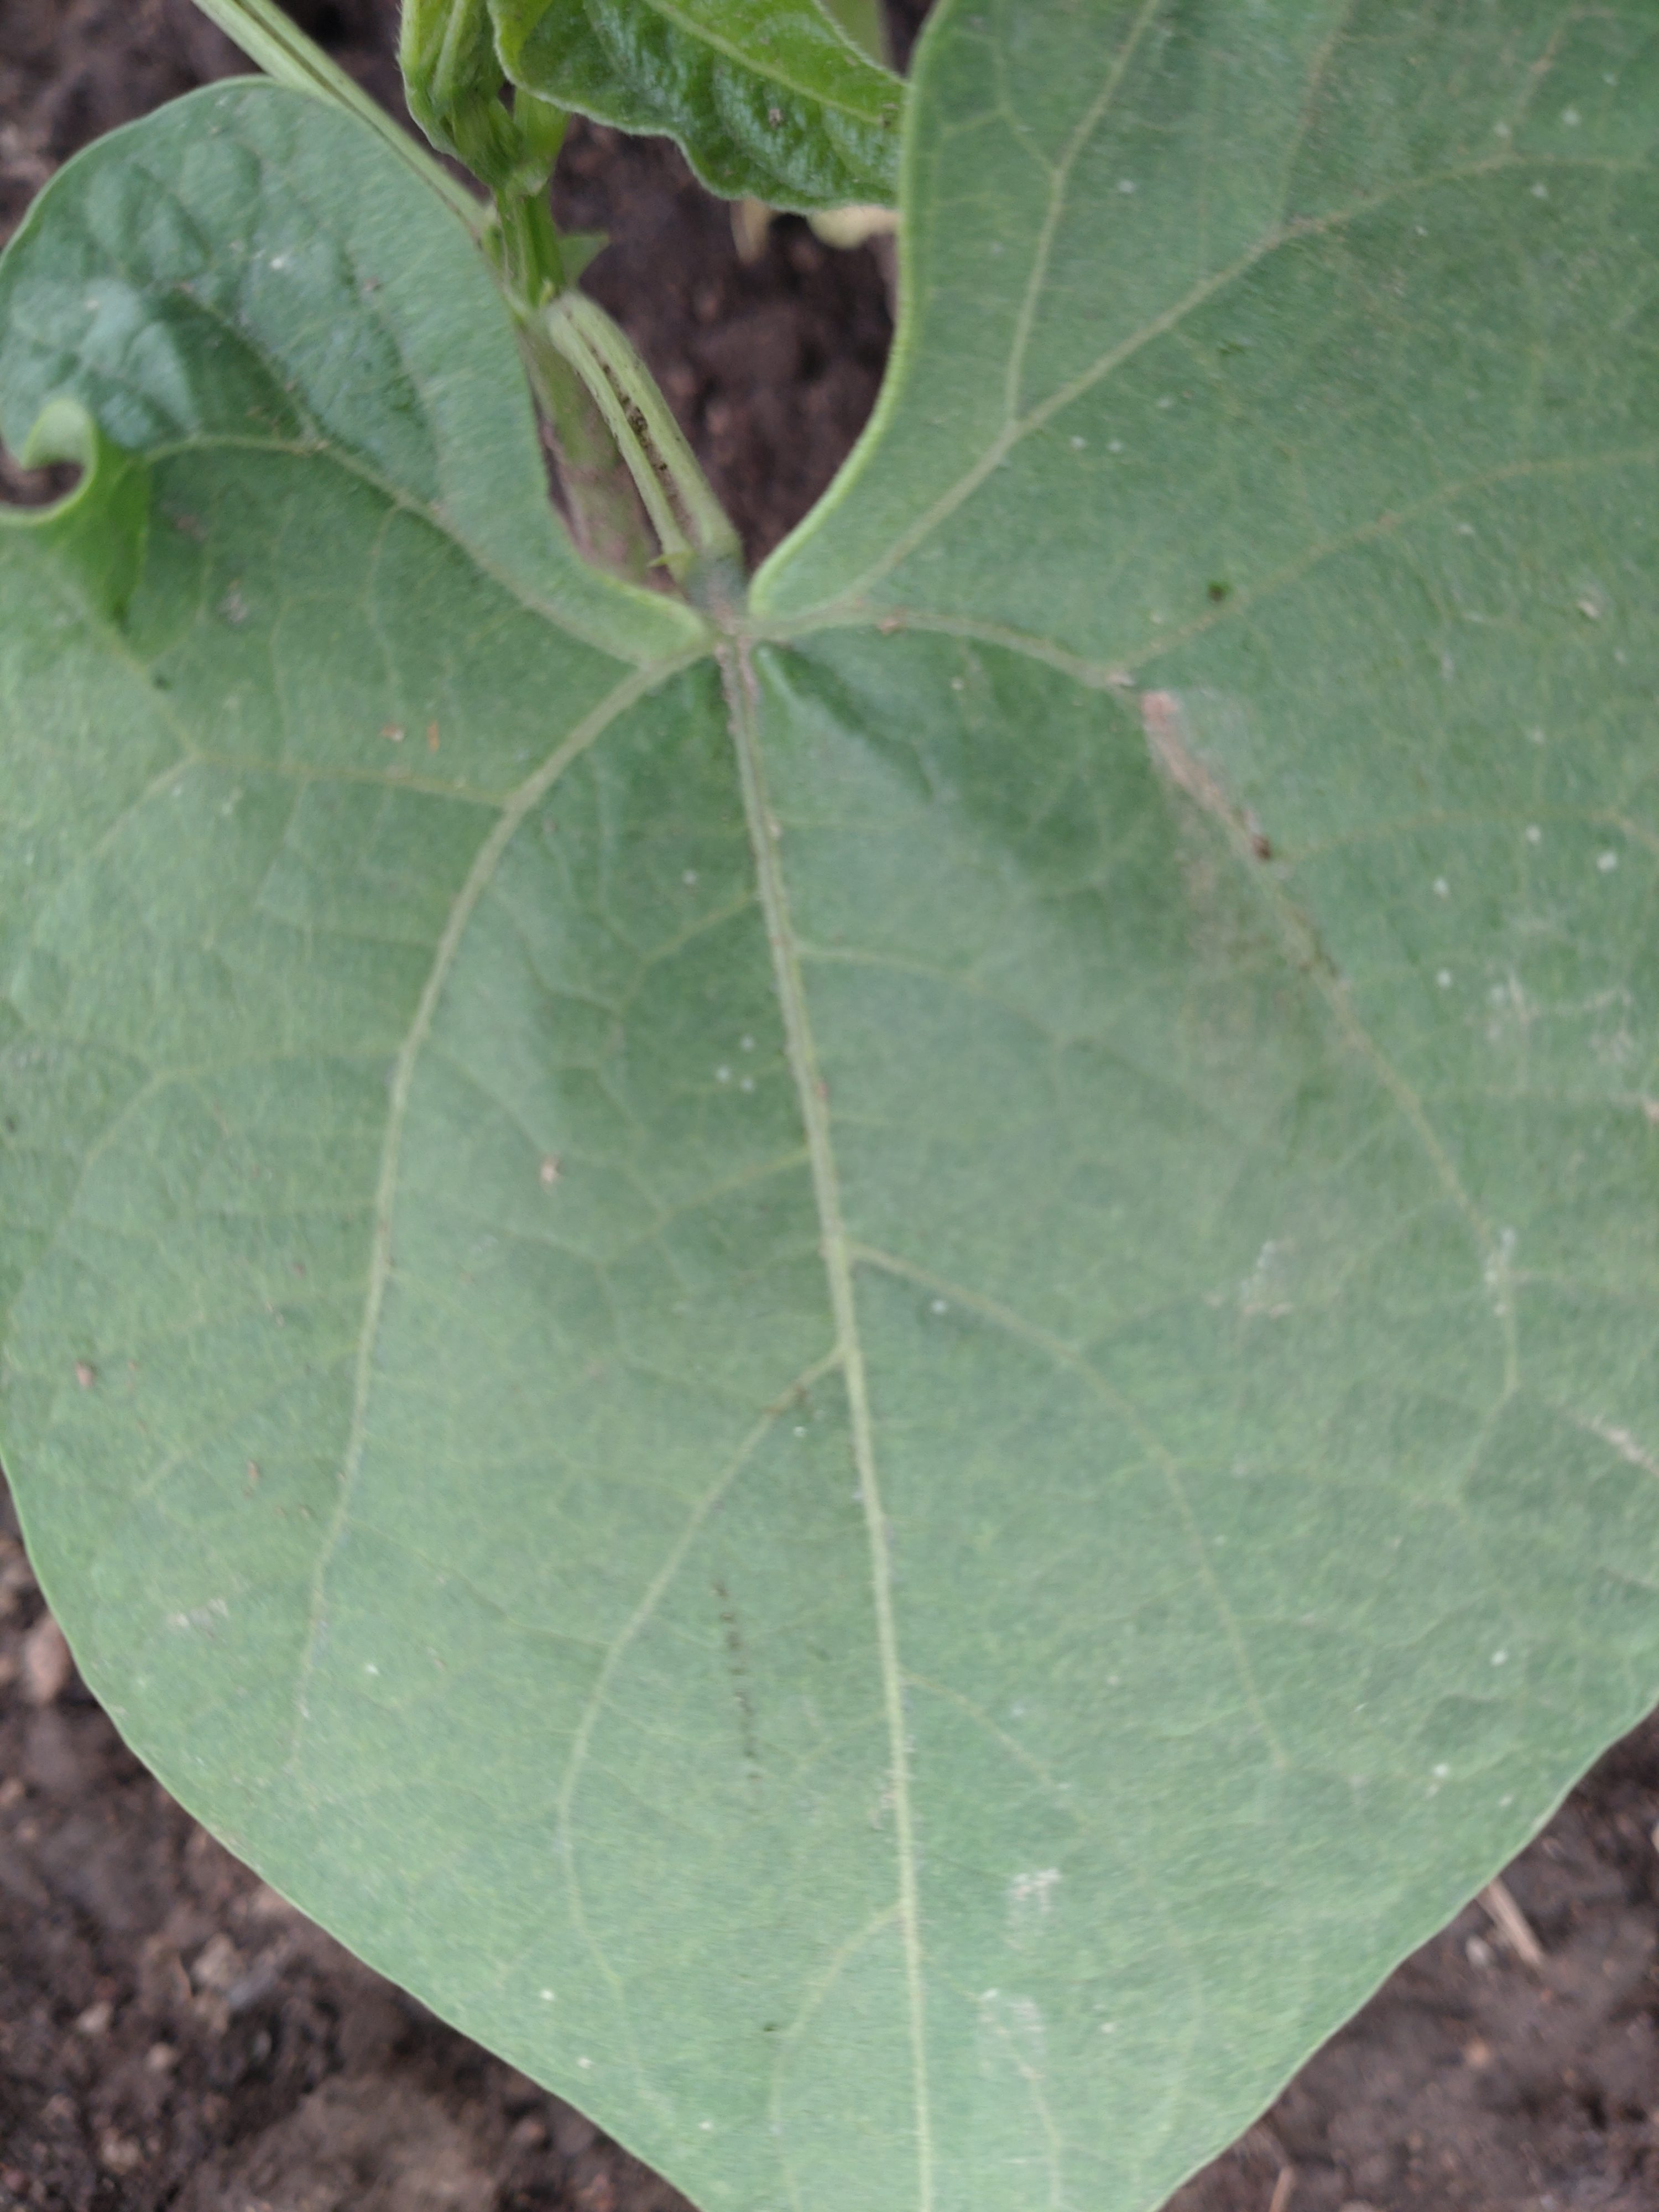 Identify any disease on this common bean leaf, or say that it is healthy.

healthy
